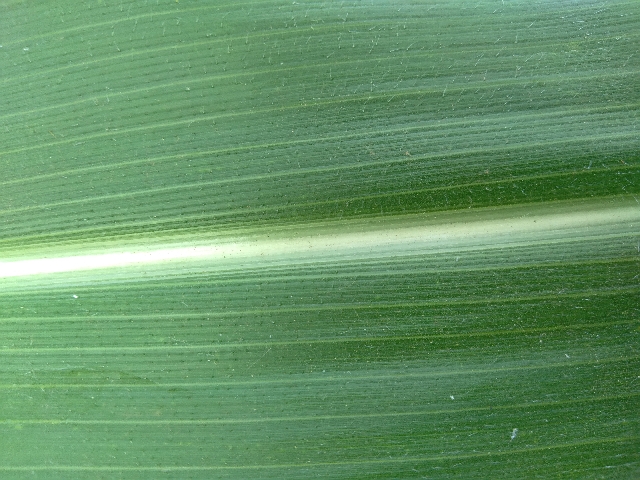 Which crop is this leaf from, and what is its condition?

maize, healthy
